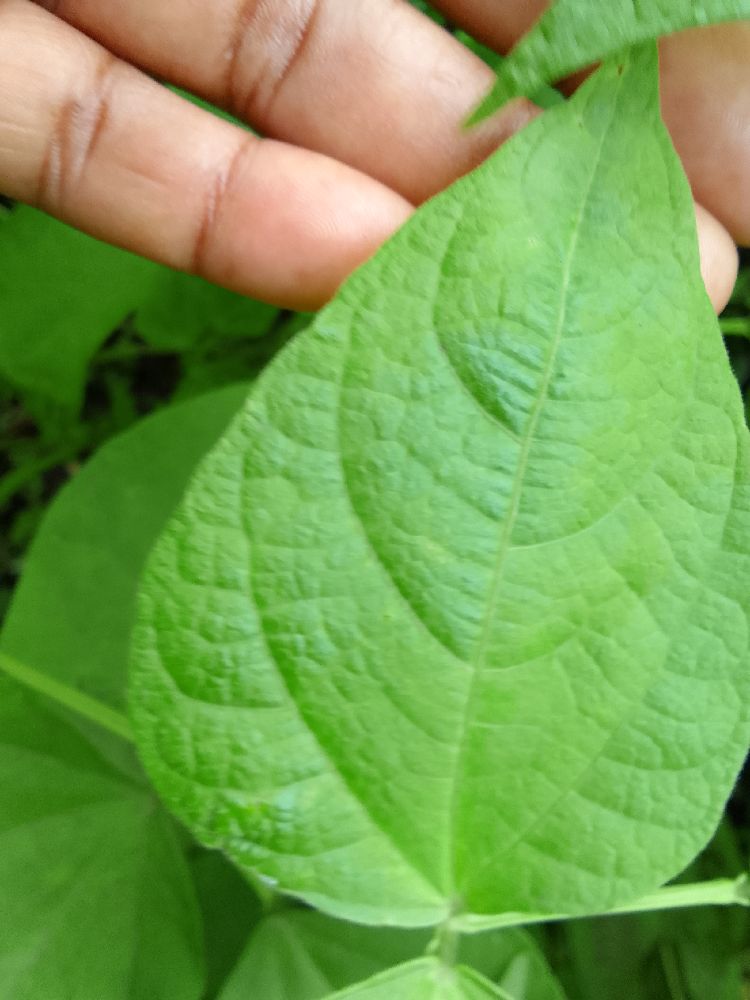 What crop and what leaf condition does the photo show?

common bean, healthy
